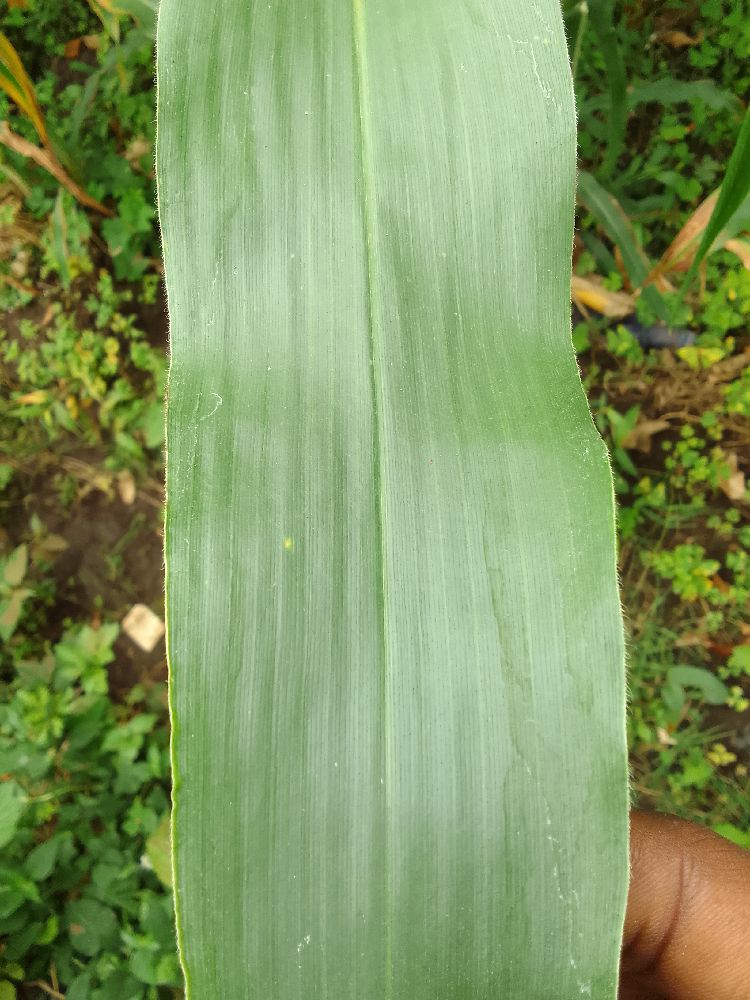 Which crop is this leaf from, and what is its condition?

maize, healthy
